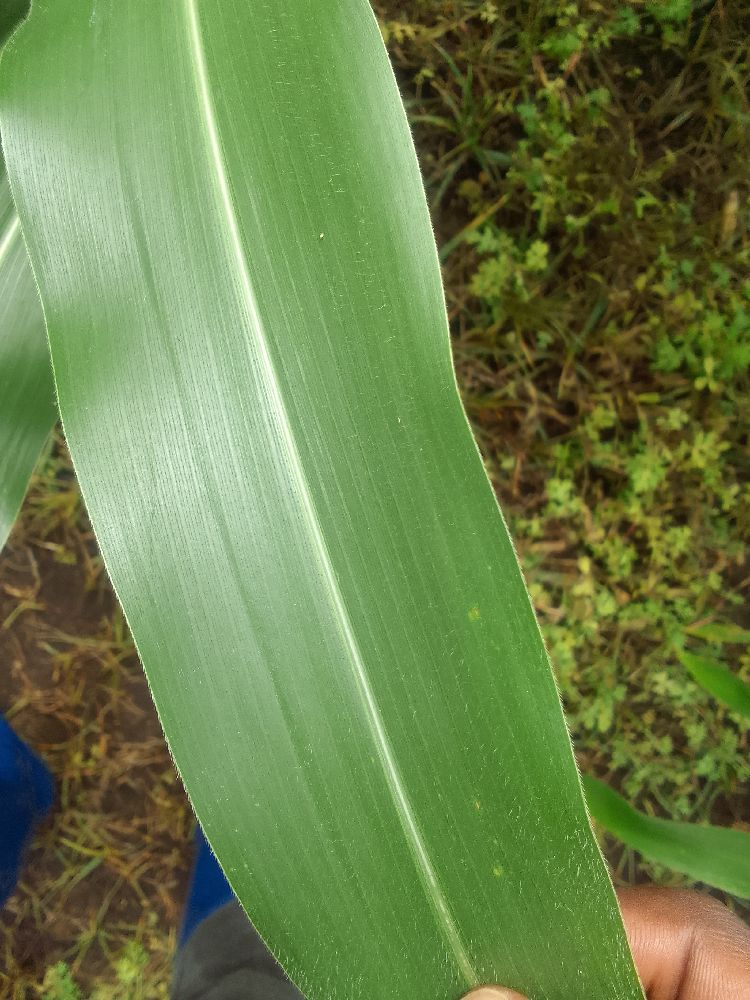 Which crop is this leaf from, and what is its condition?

maize, healthy
